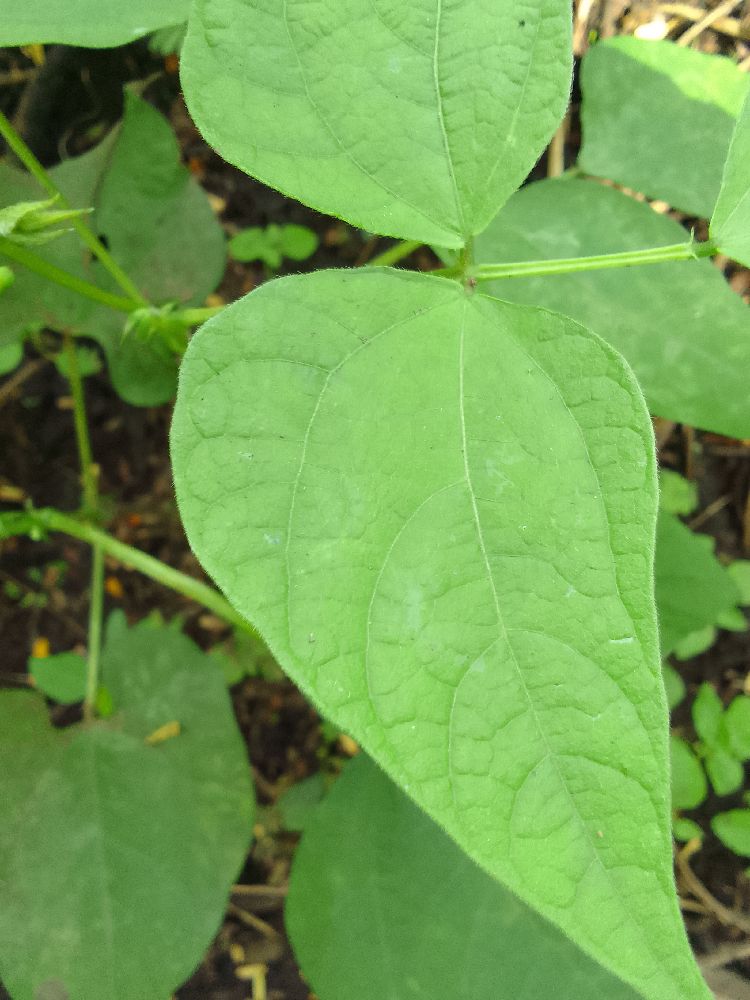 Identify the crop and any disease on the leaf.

common bean, healthy
